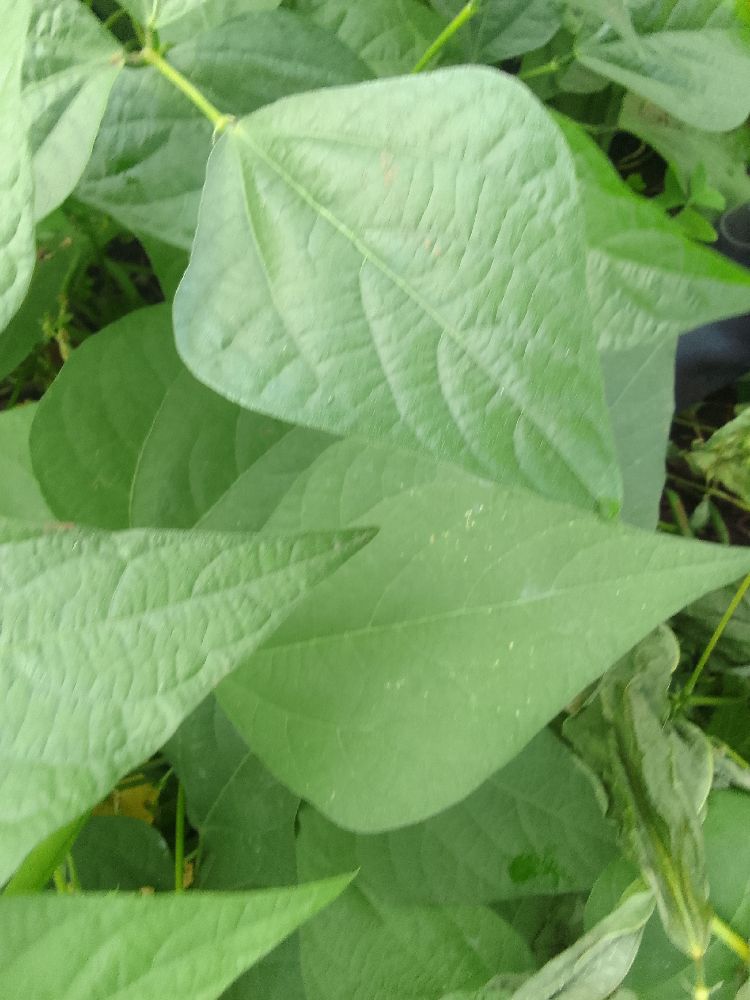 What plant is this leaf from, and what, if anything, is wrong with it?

common bean, healthy
